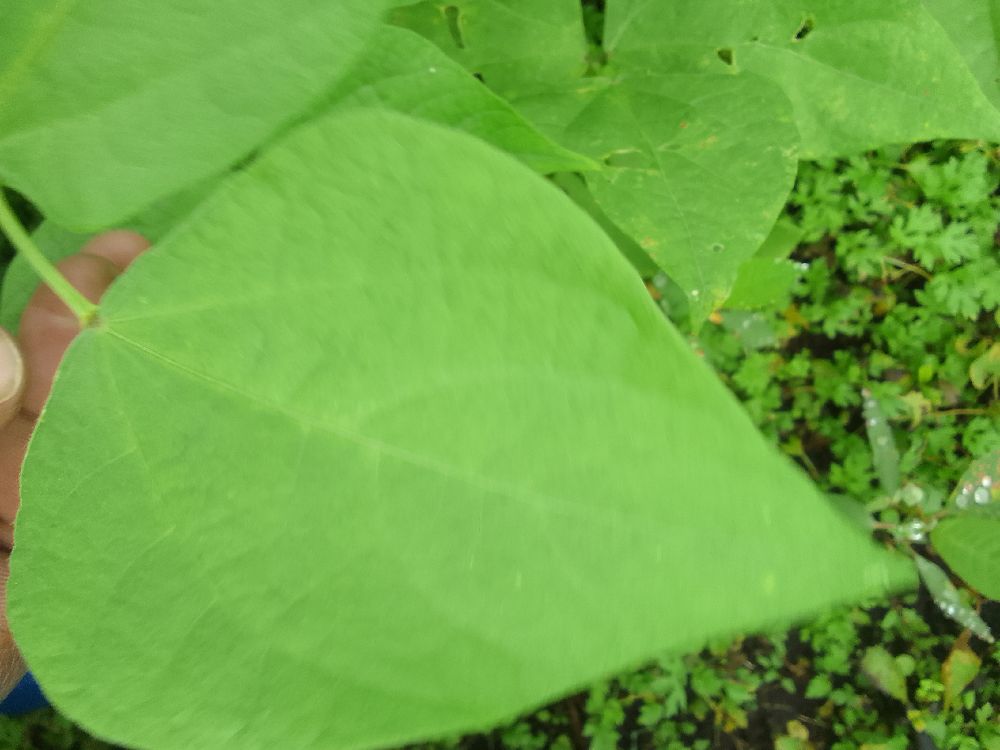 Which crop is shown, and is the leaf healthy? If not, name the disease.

common bean, healthy
